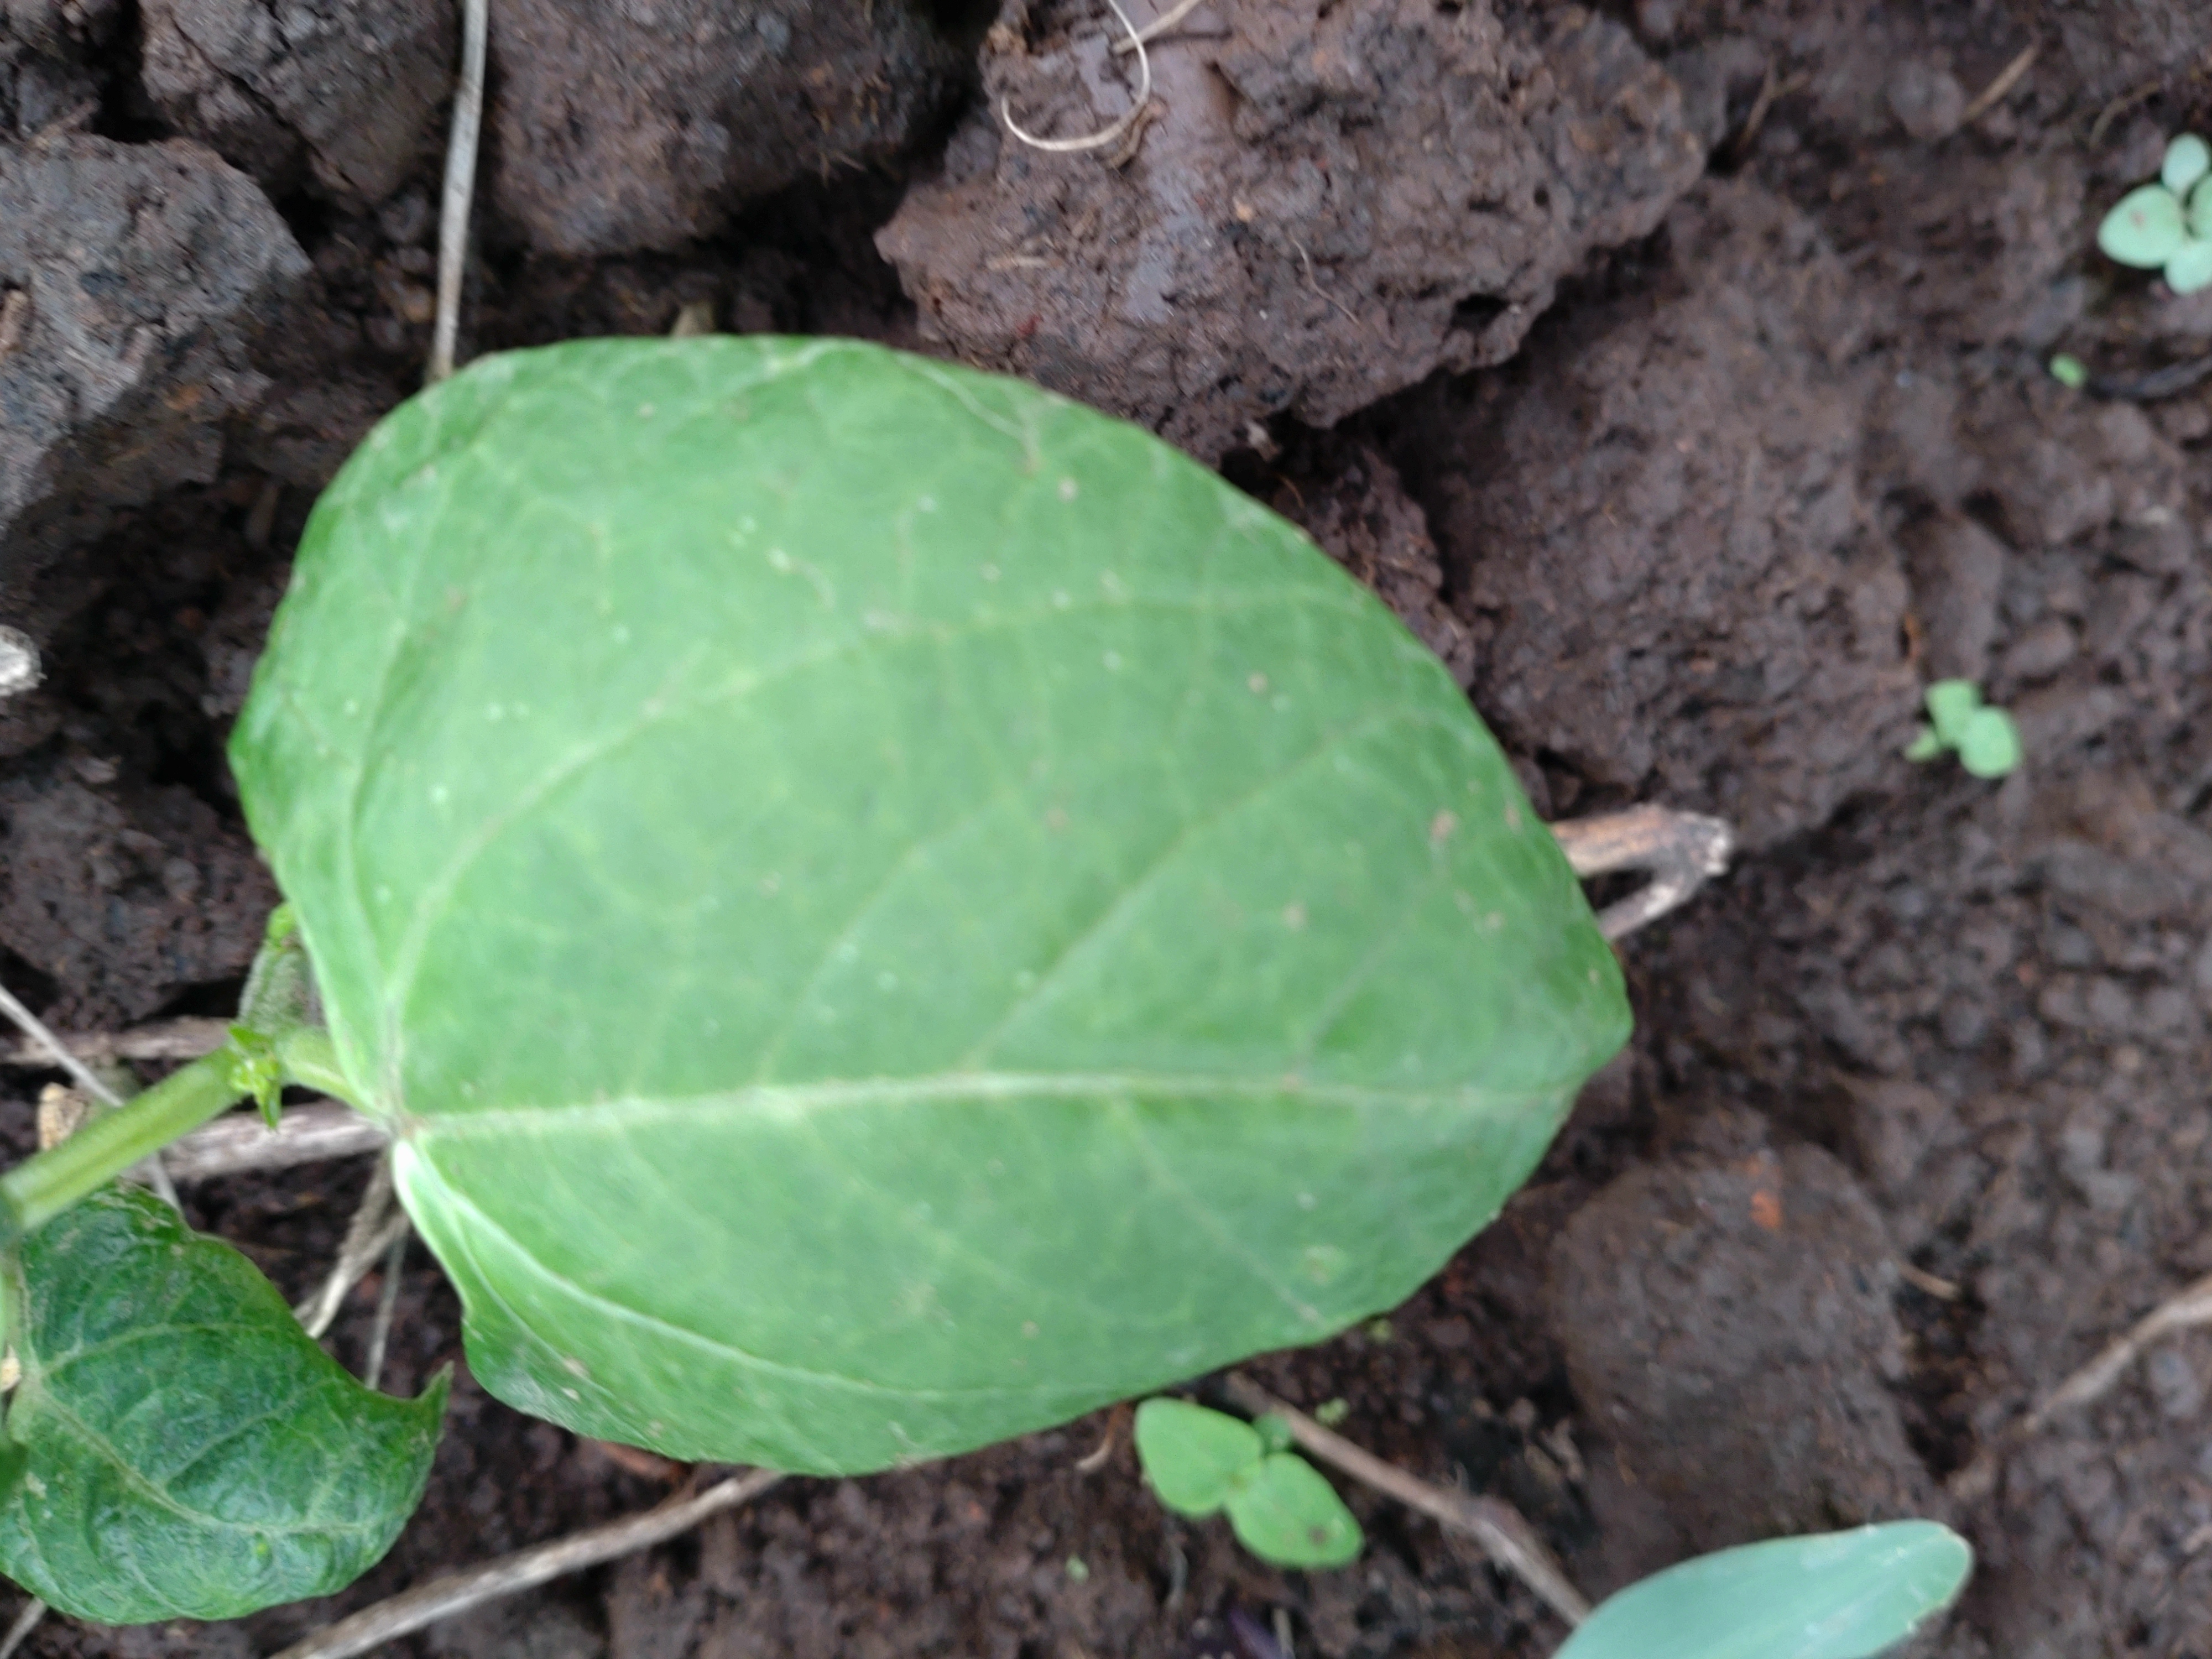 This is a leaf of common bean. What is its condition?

healthy
